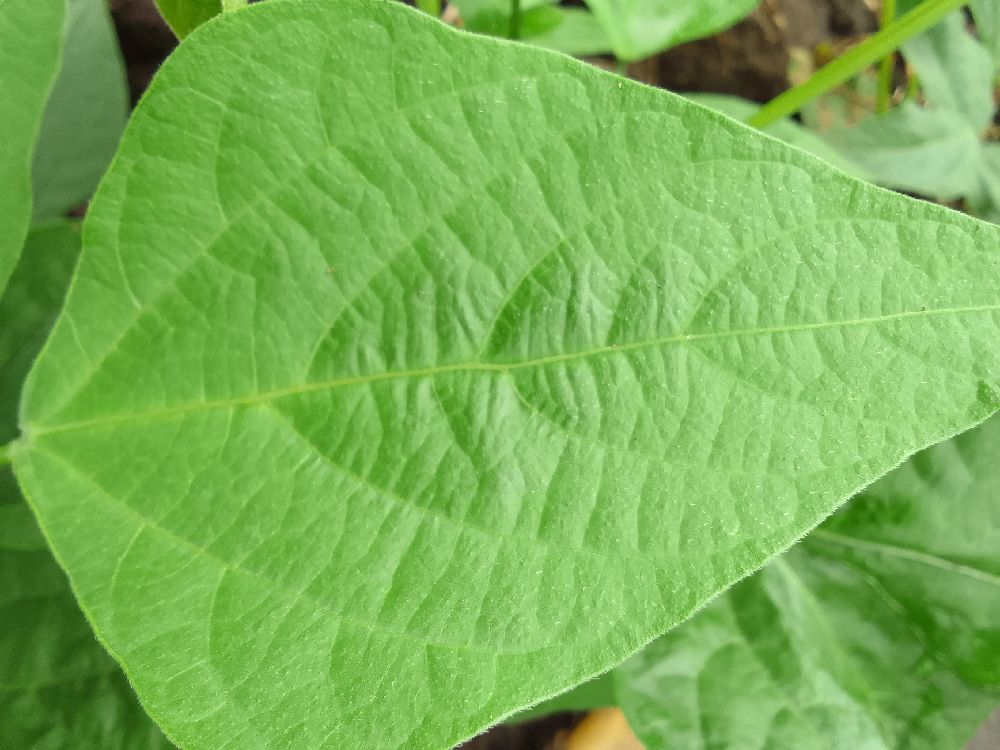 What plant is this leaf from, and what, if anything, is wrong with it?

common bean, healthy
